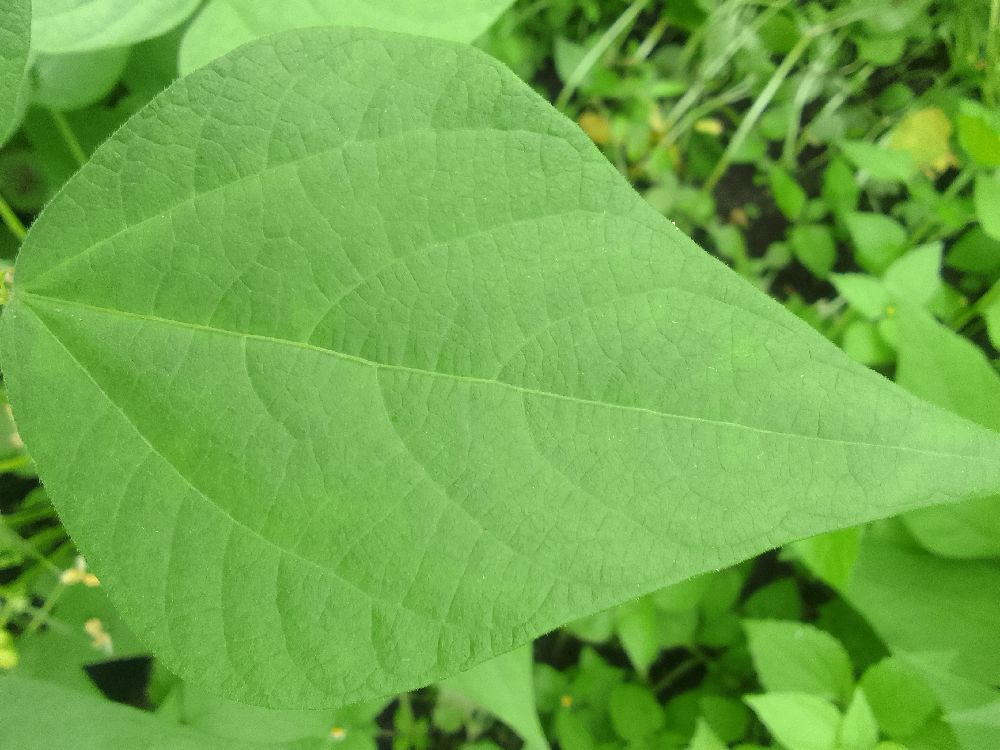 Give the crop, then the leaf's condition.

common bean, healthy
